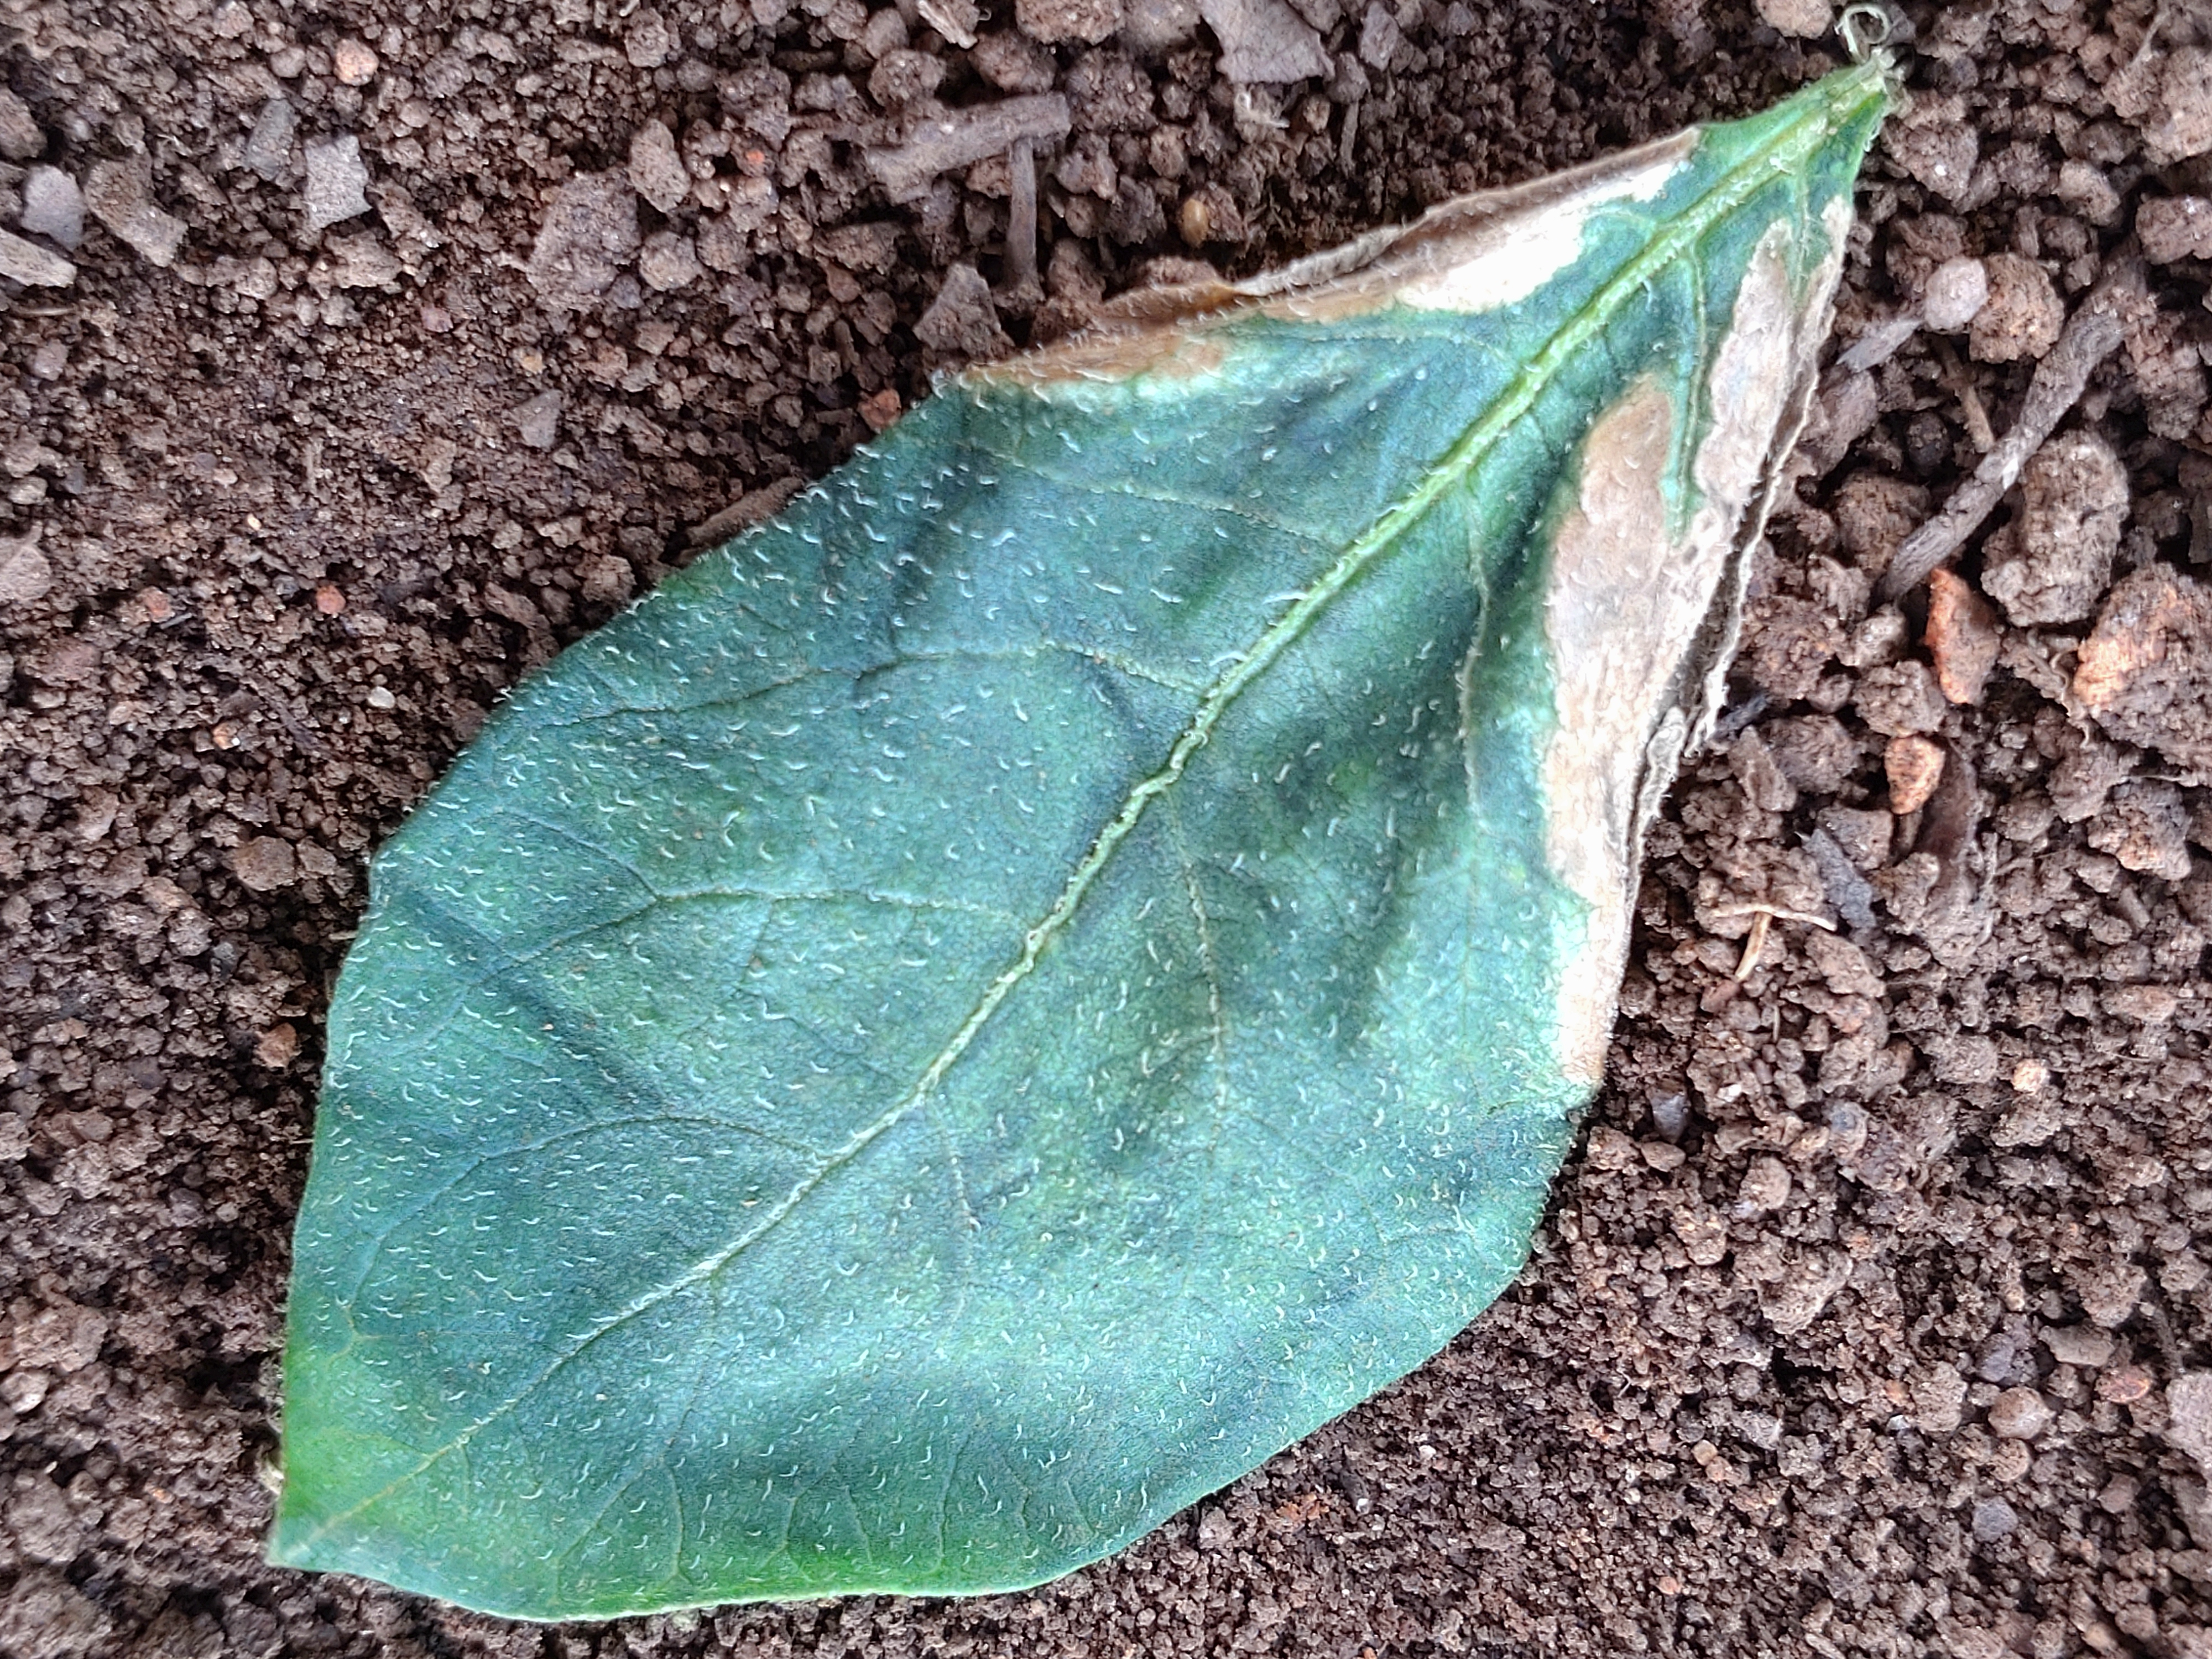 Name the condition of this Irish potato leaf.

early blight
